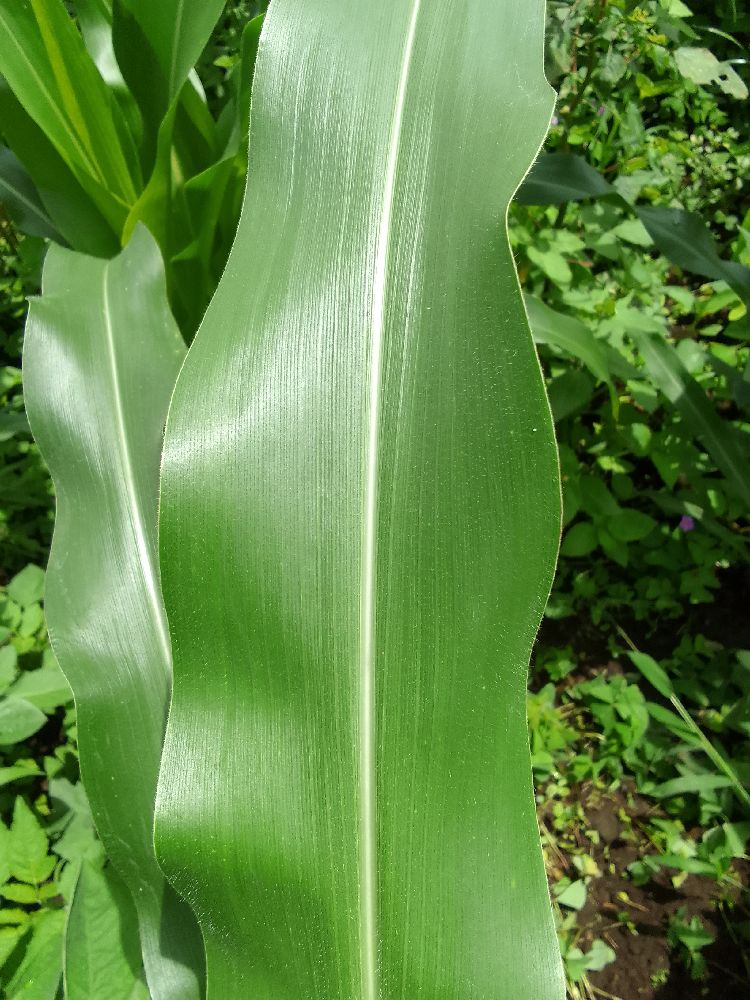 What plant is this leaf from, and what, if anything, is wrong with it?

maize, healthy
